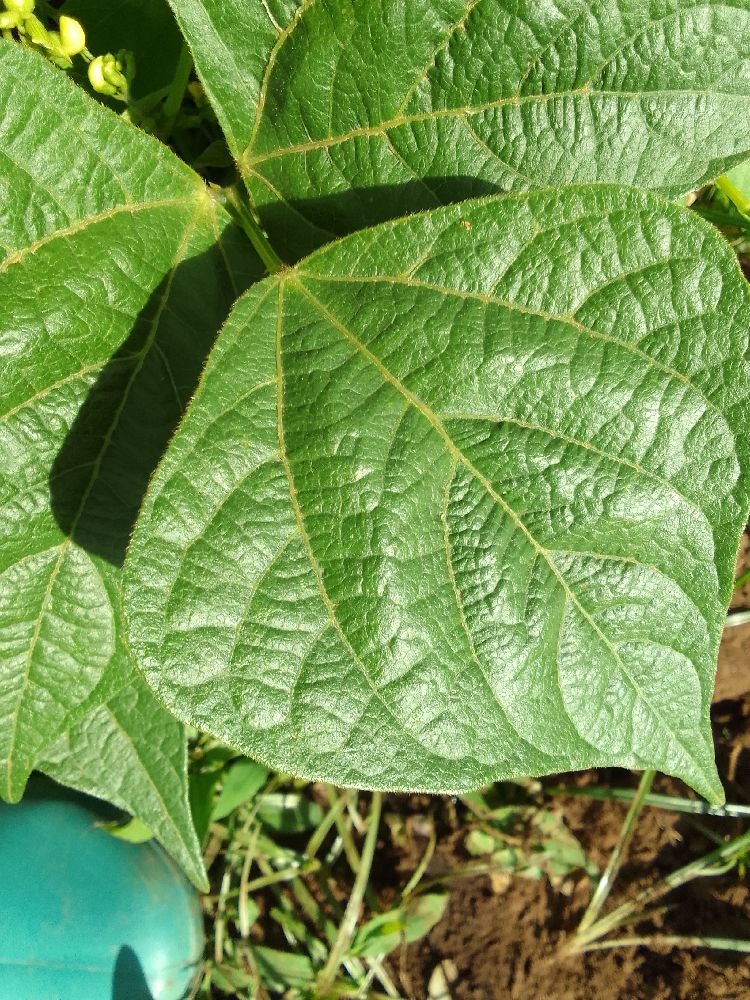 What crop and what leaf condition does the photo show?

common bean, healthy
